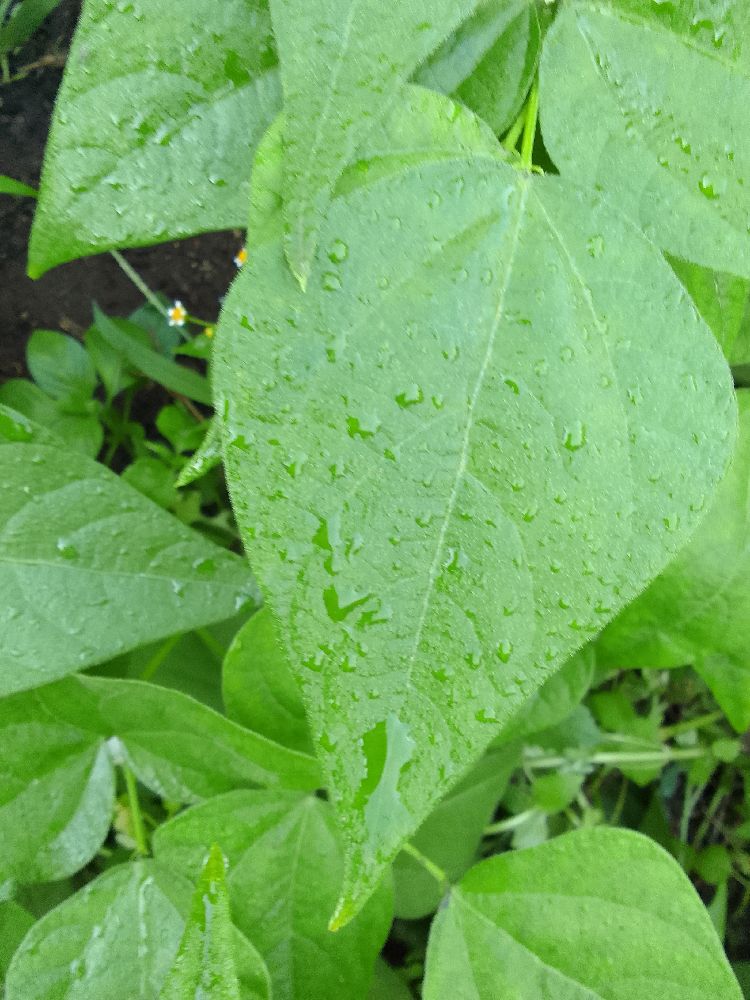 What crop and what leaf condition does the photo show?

common bean, healthy
